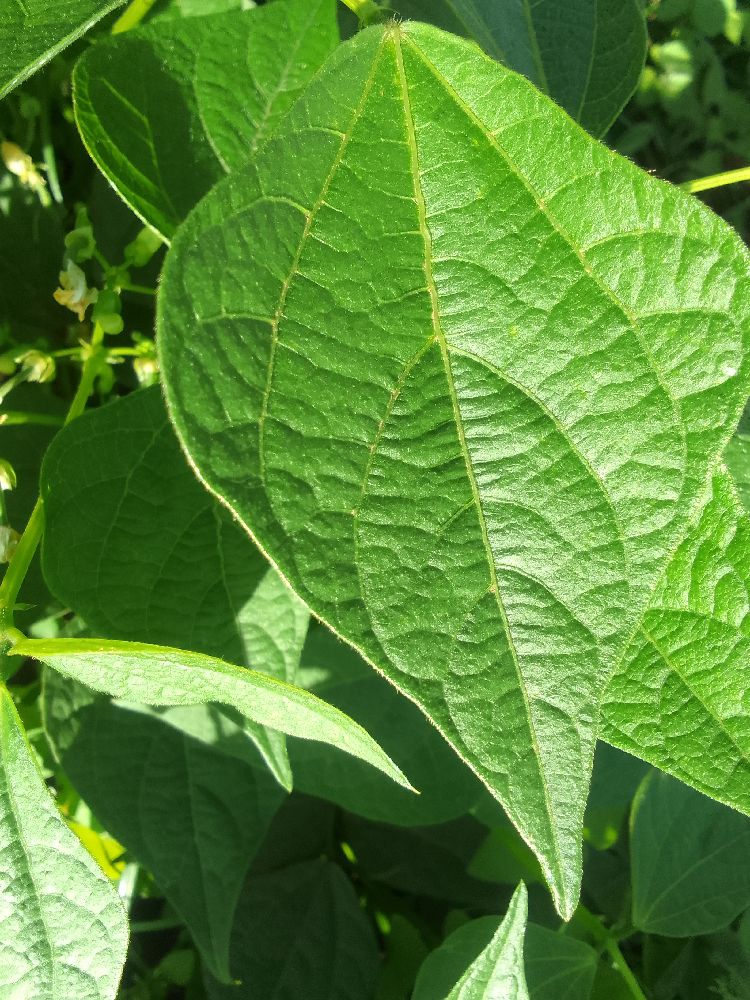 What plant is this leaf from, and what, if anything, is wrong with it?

common bean, healthy
